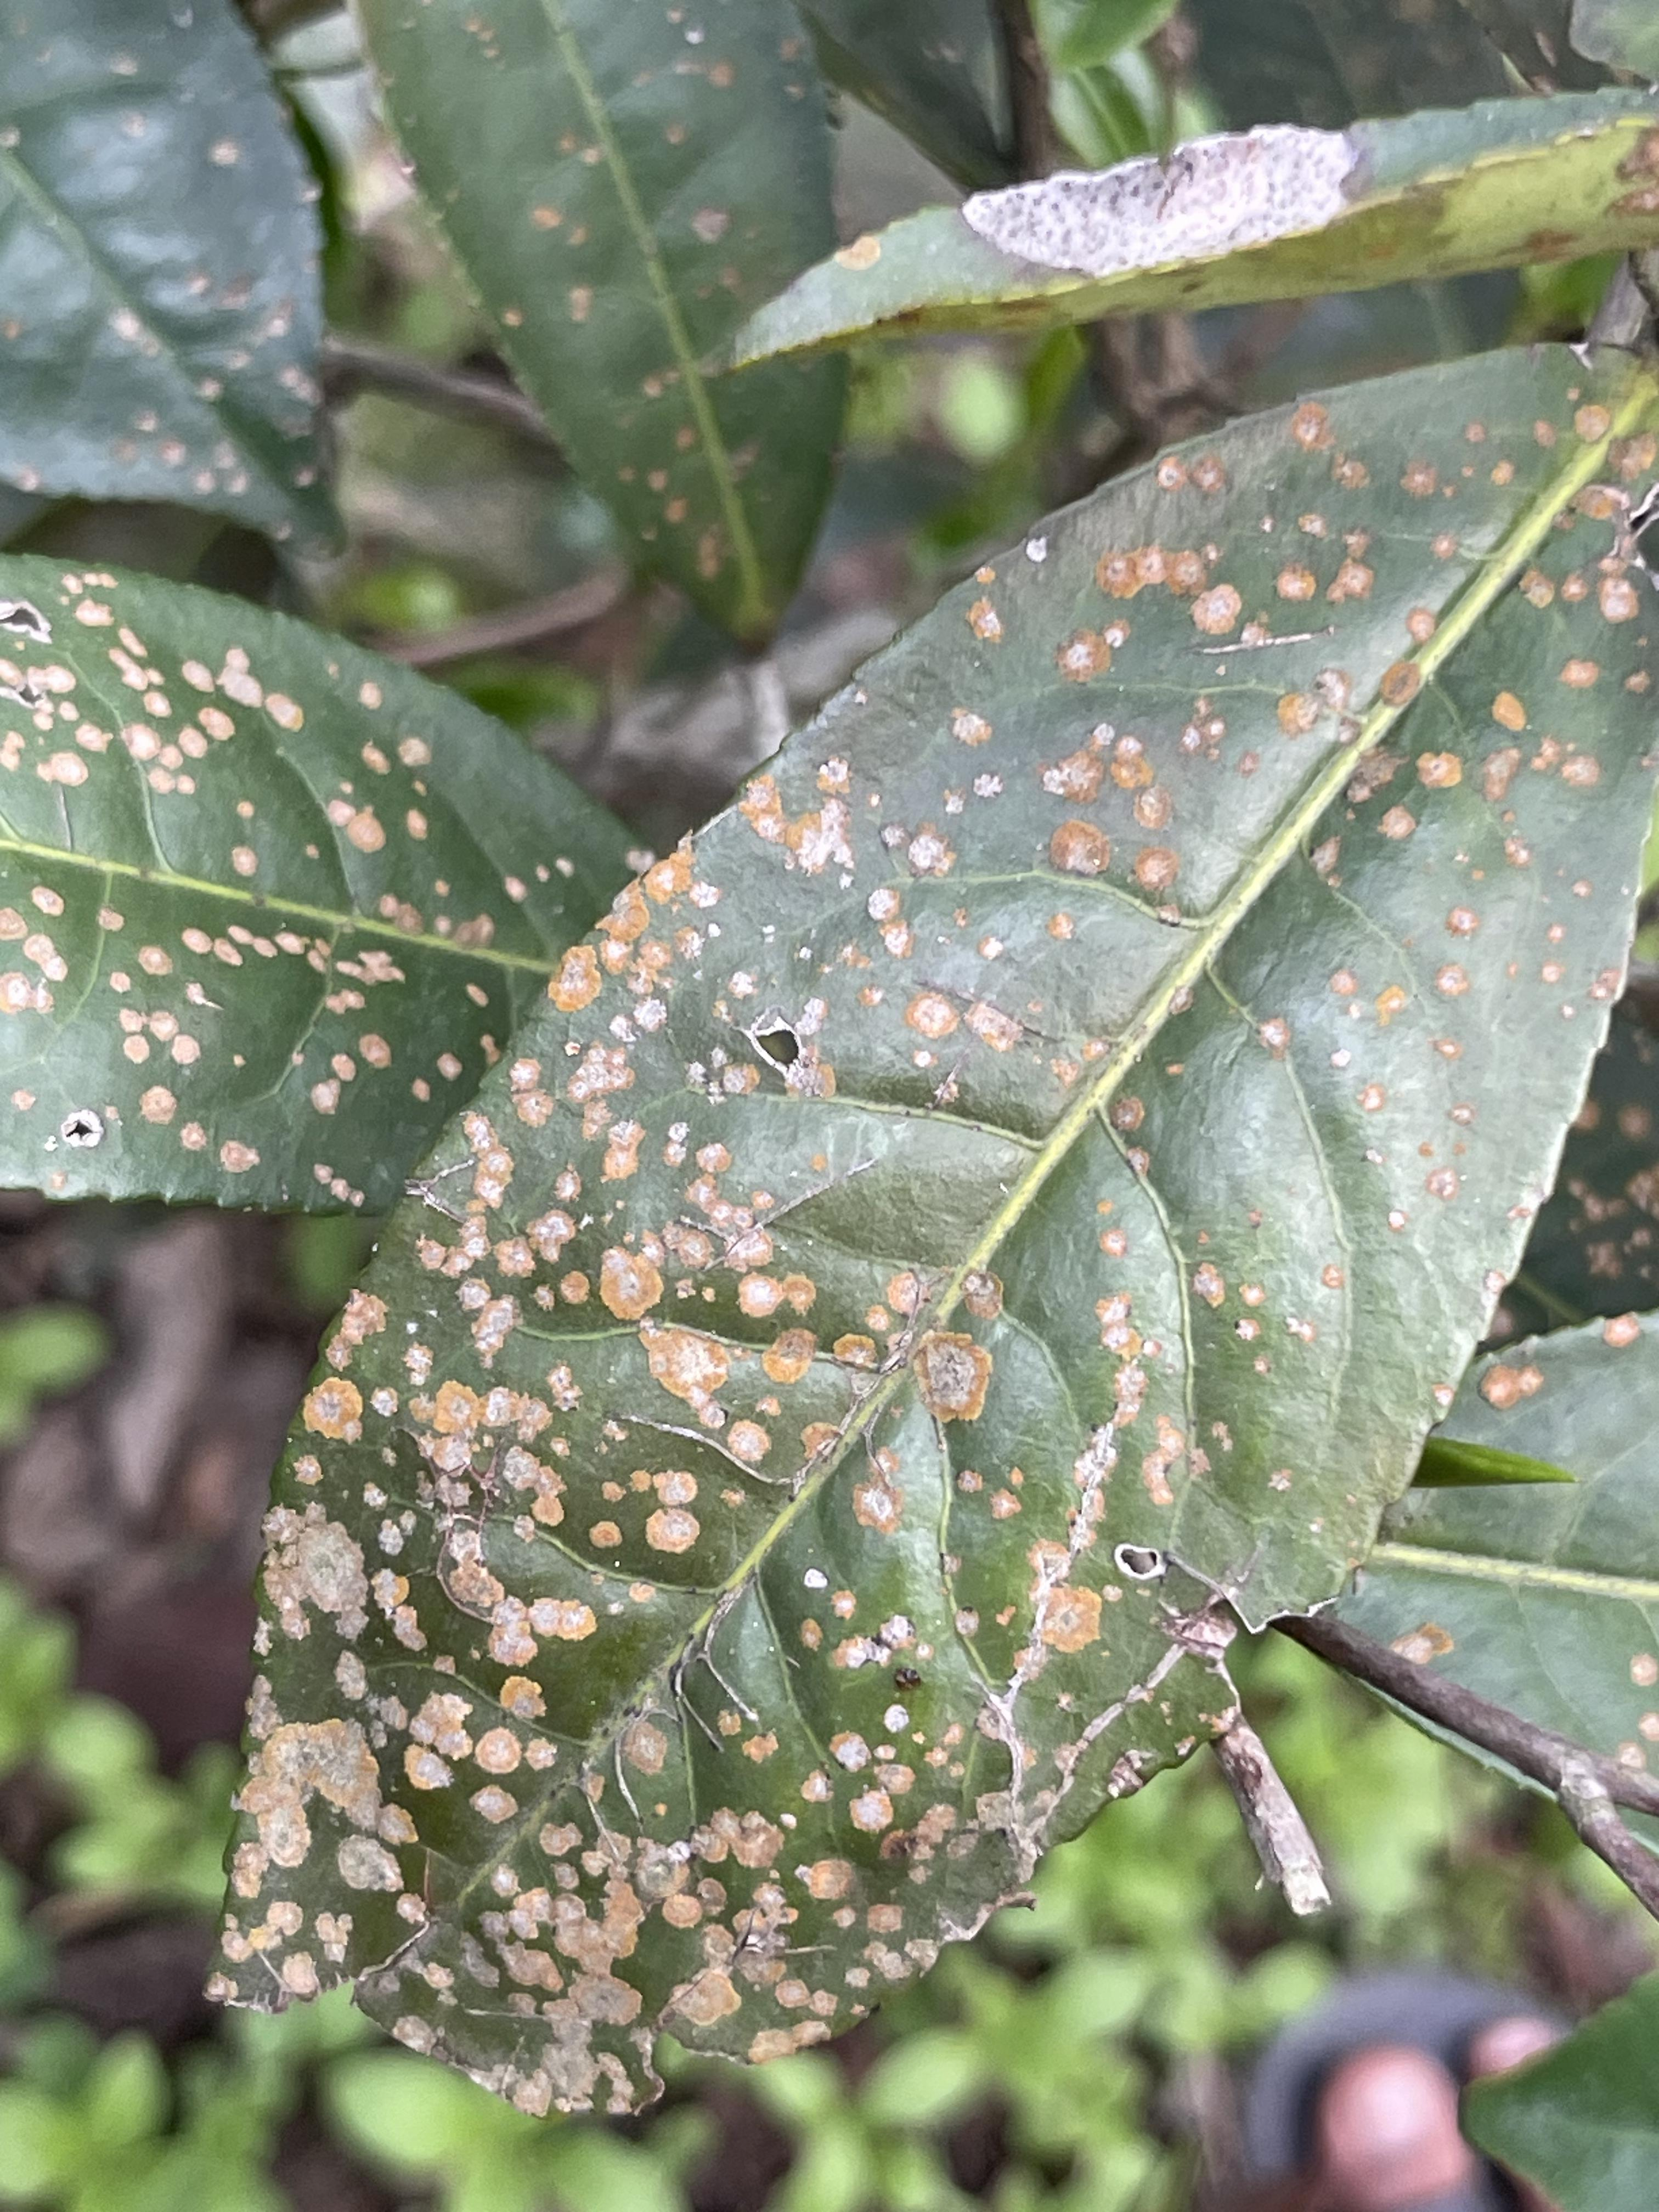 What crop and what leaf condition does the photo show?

tea, red rust
